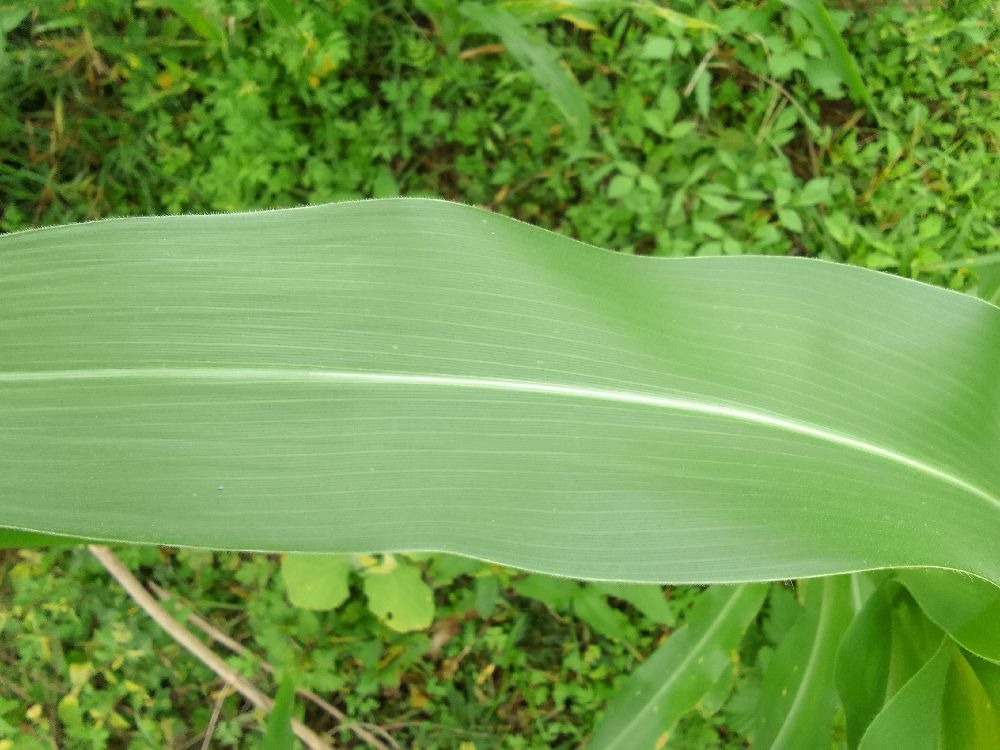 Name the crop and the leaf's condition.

maize, healthy
